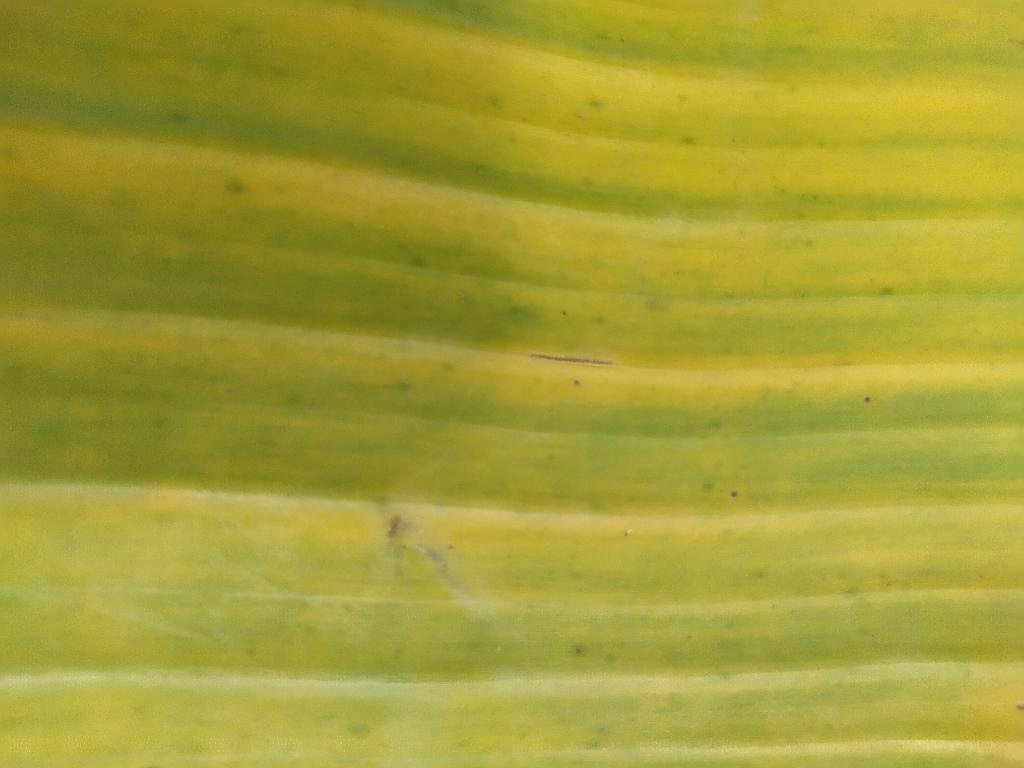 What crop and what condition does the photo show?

banana, fusarium wilt race 1
